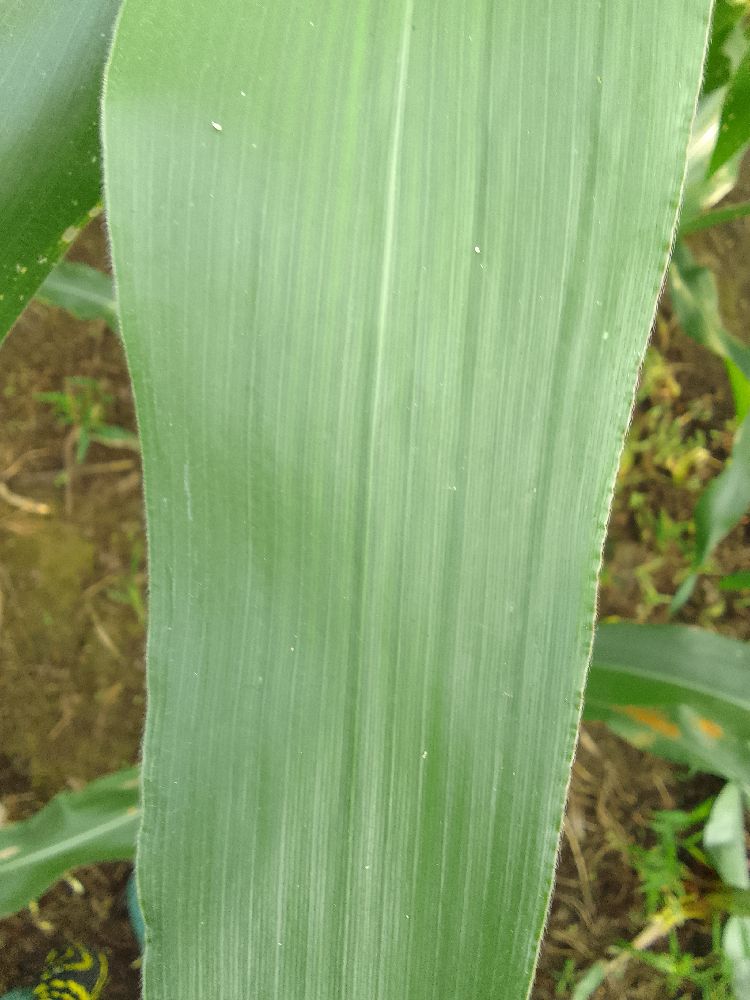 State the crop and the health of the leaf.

maize, healthy
